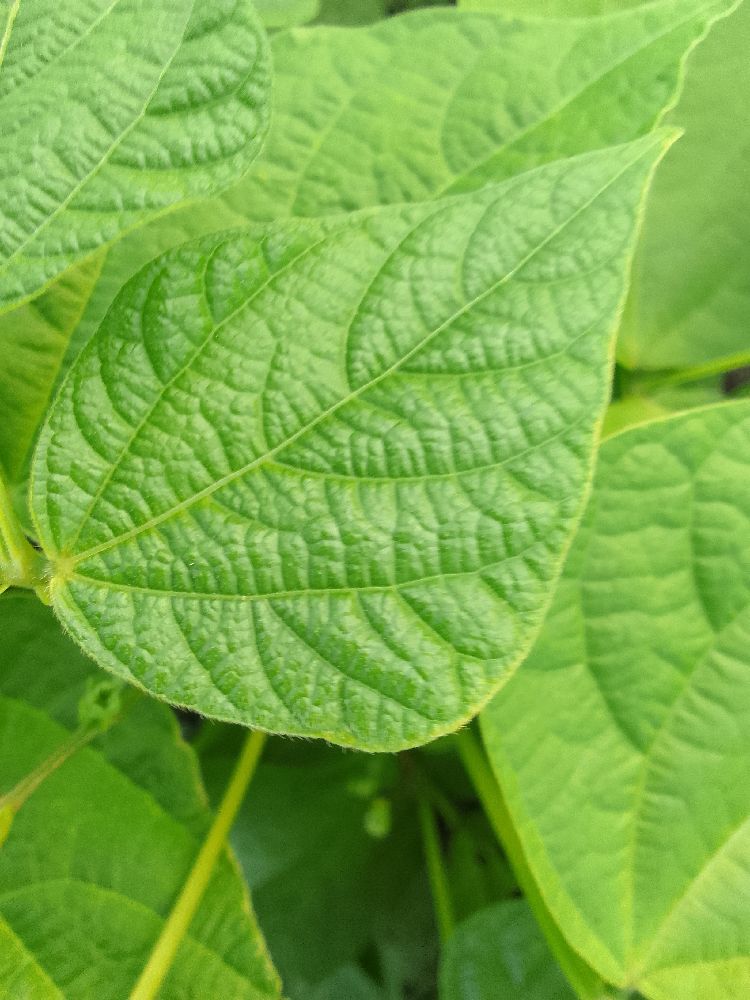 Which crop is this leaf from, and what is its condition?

common bean, healthy
